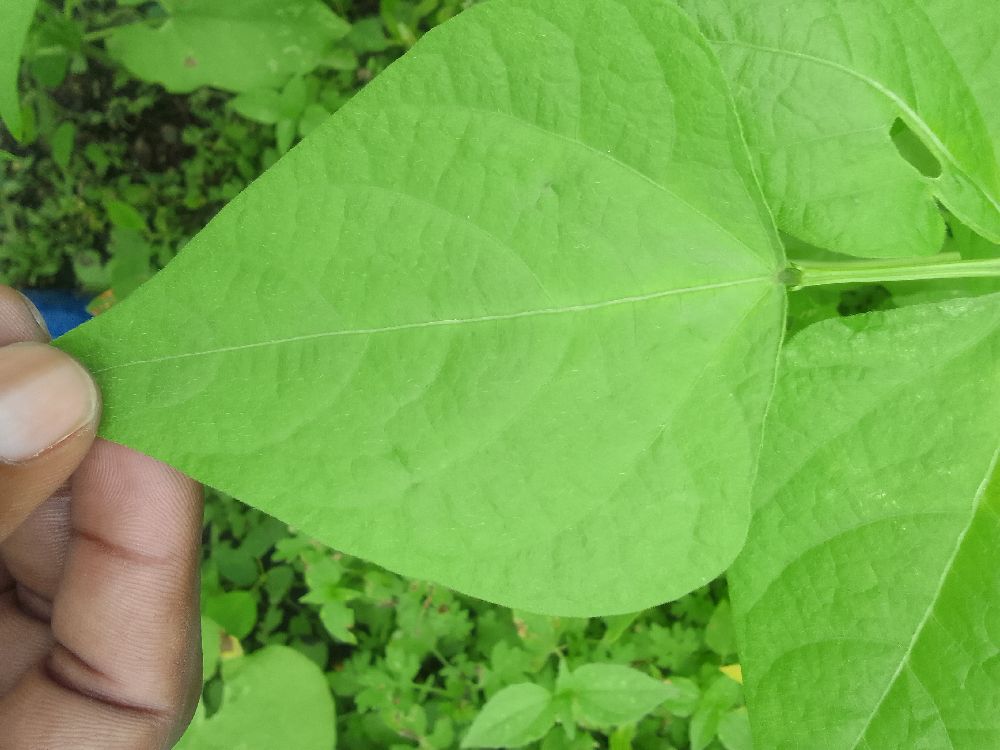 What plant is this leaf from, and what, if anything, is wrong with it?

common bean, healthy
